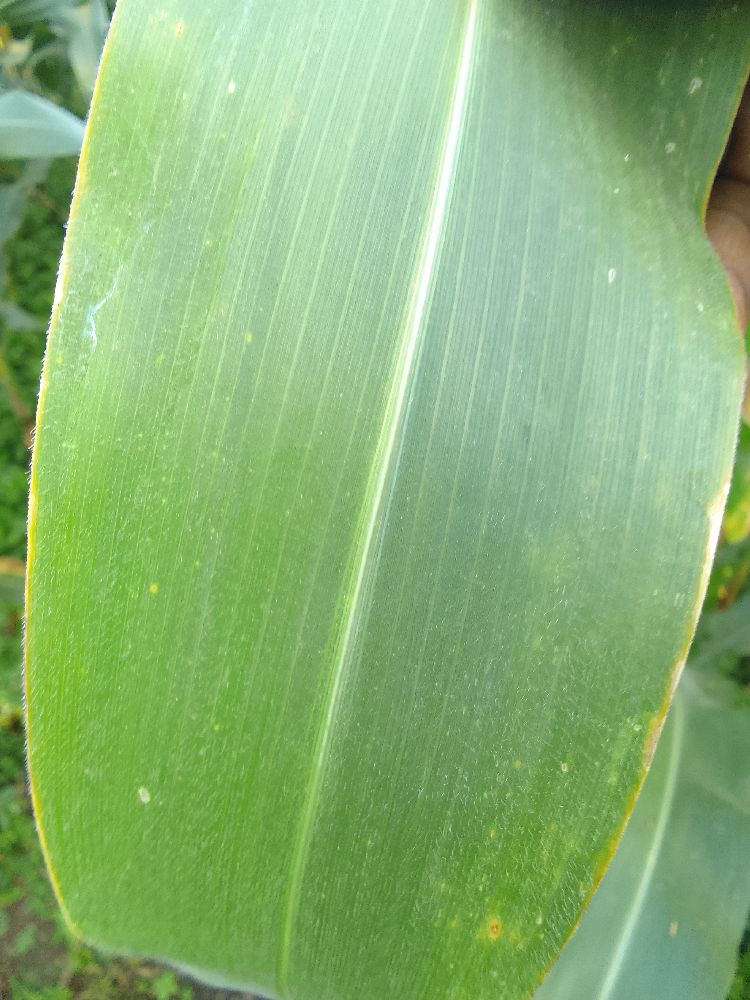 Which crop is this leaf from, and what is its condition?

maize, healthy
